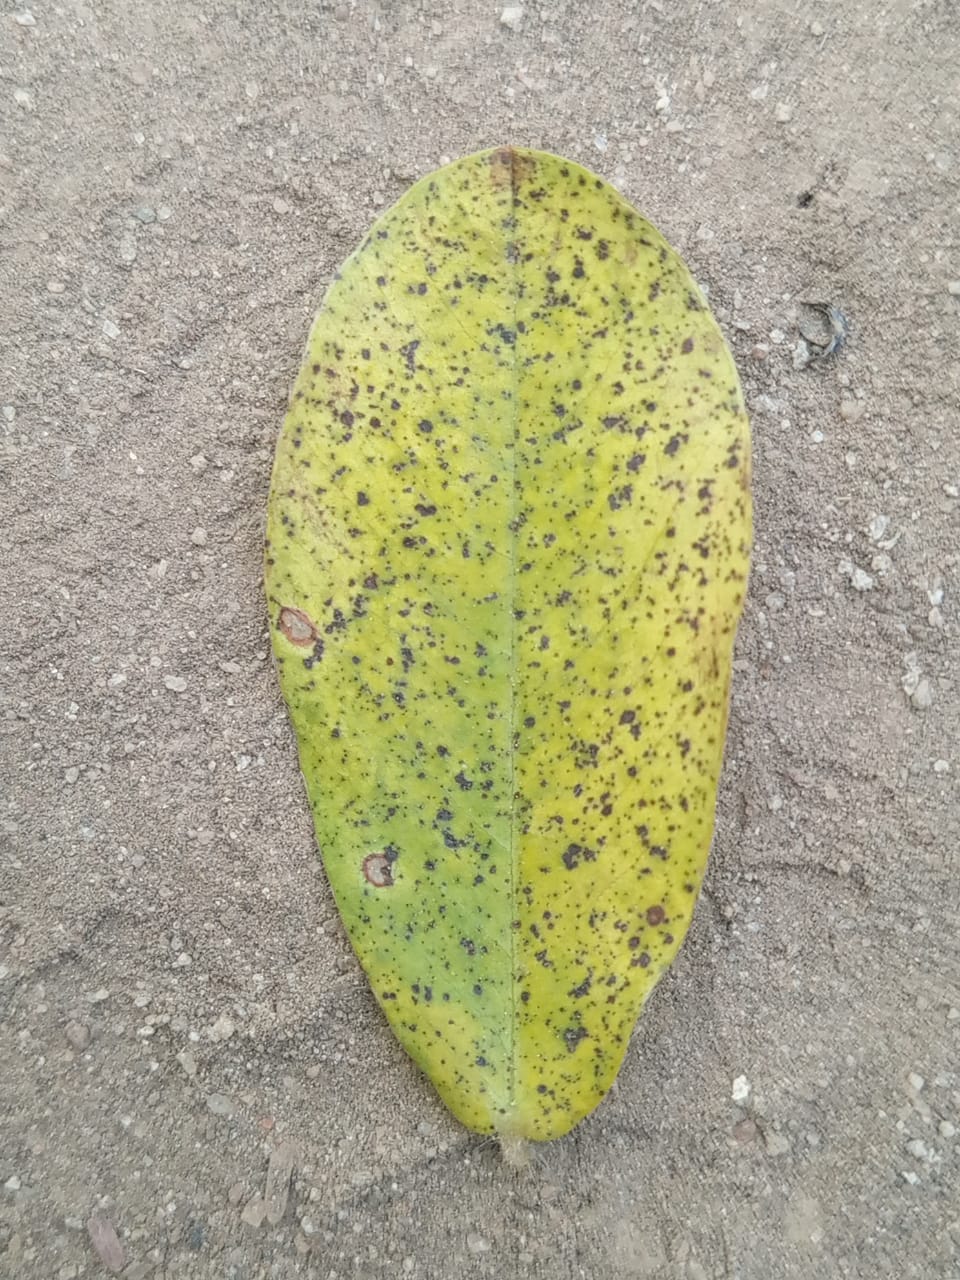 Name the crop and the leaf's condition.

peanut, nothapassalora personata
